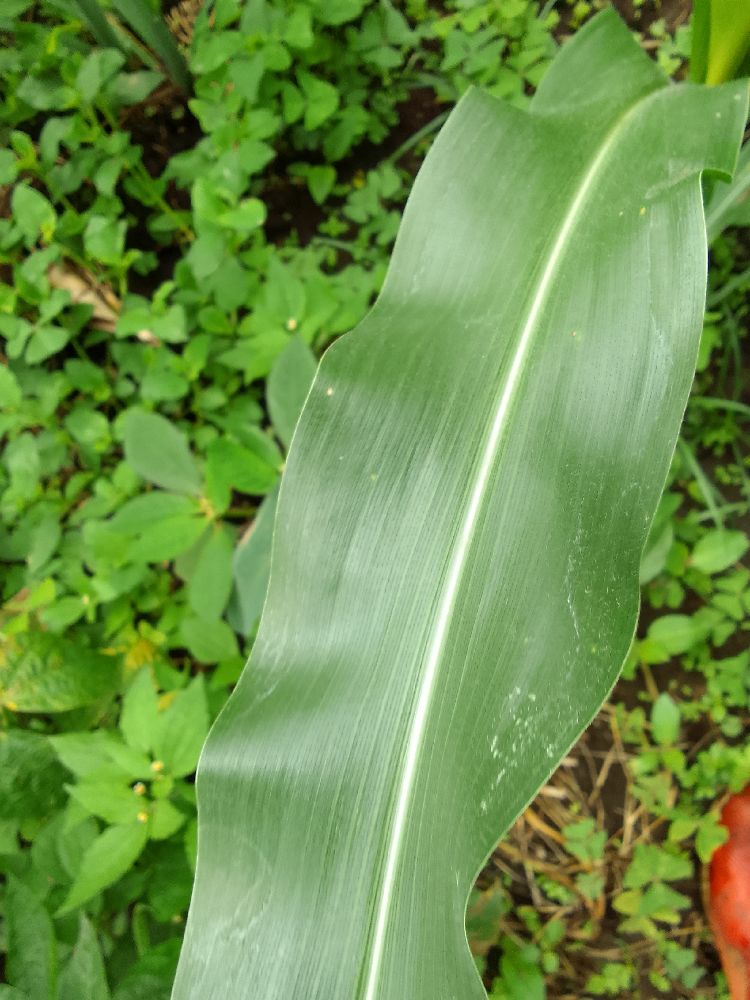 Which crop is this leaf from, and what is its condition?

common bean, healthy
